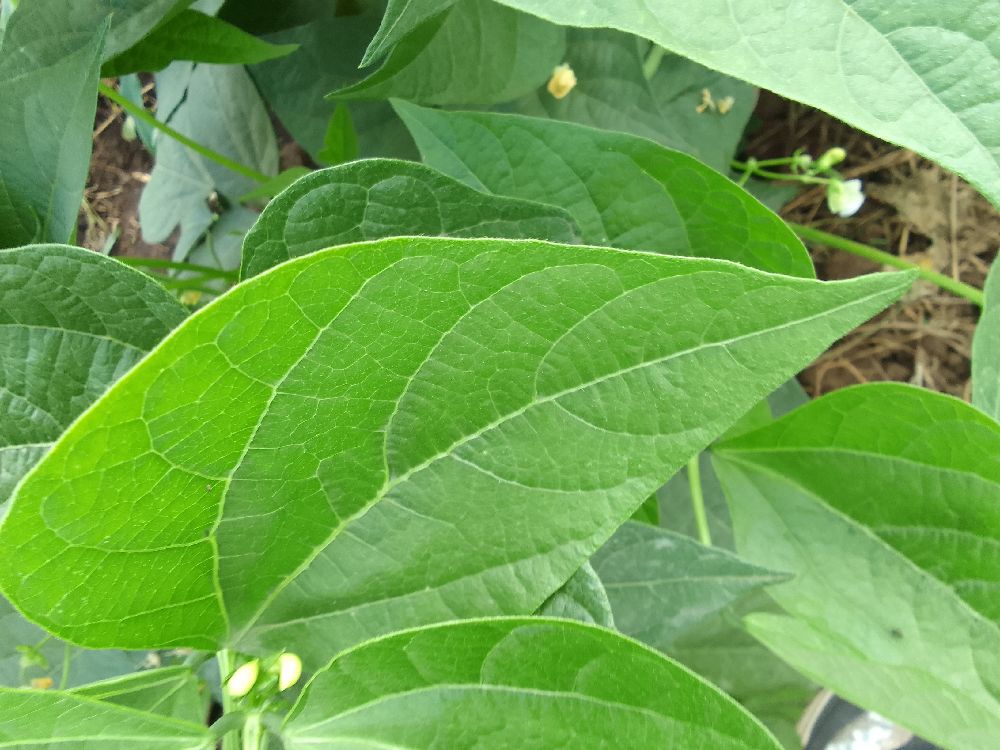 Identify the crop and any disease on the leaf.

common bean, healthy
